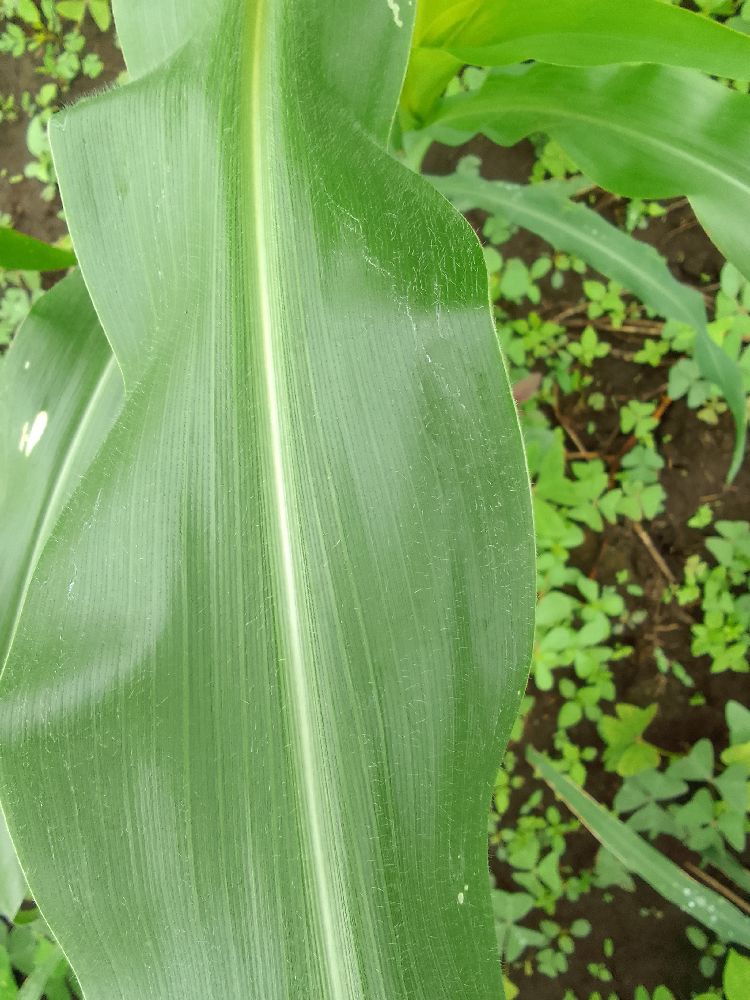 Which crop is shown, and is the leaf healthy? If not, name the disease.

maize, healthy
